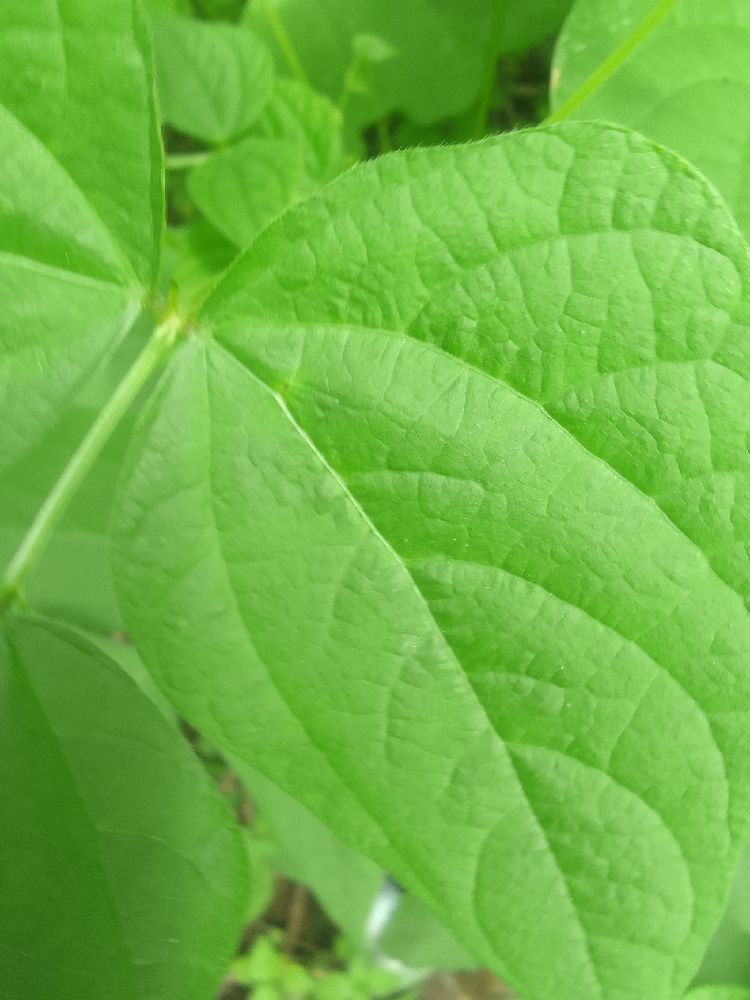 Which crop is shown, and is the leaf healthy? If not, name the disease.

common bean, healthy
